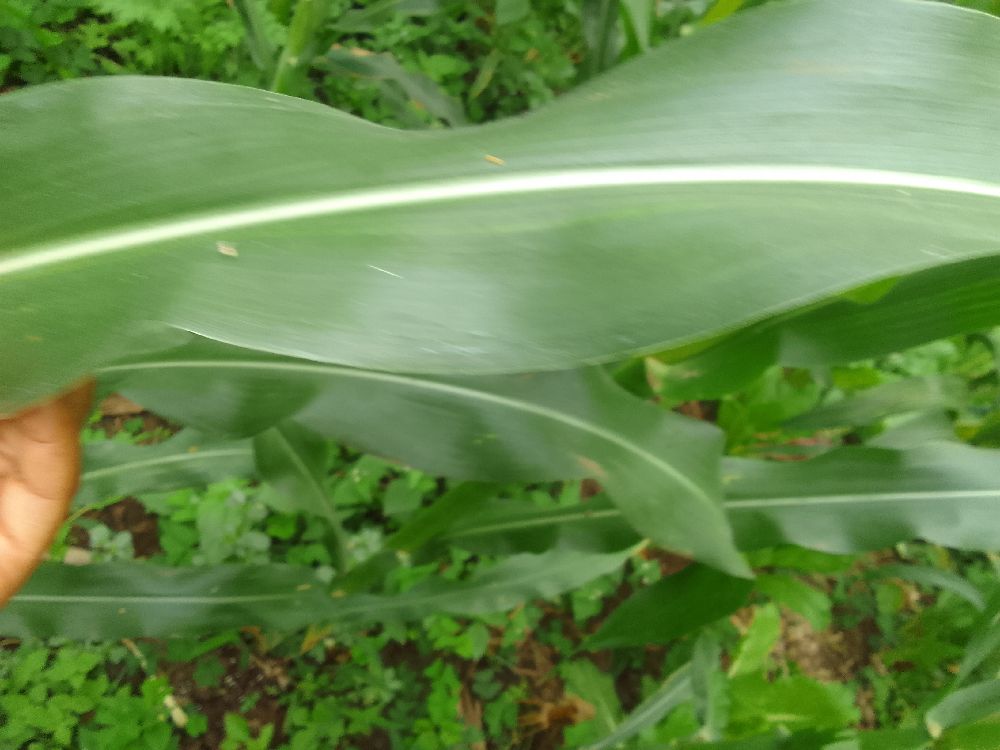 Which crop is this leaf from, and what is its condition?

maize, healthy
